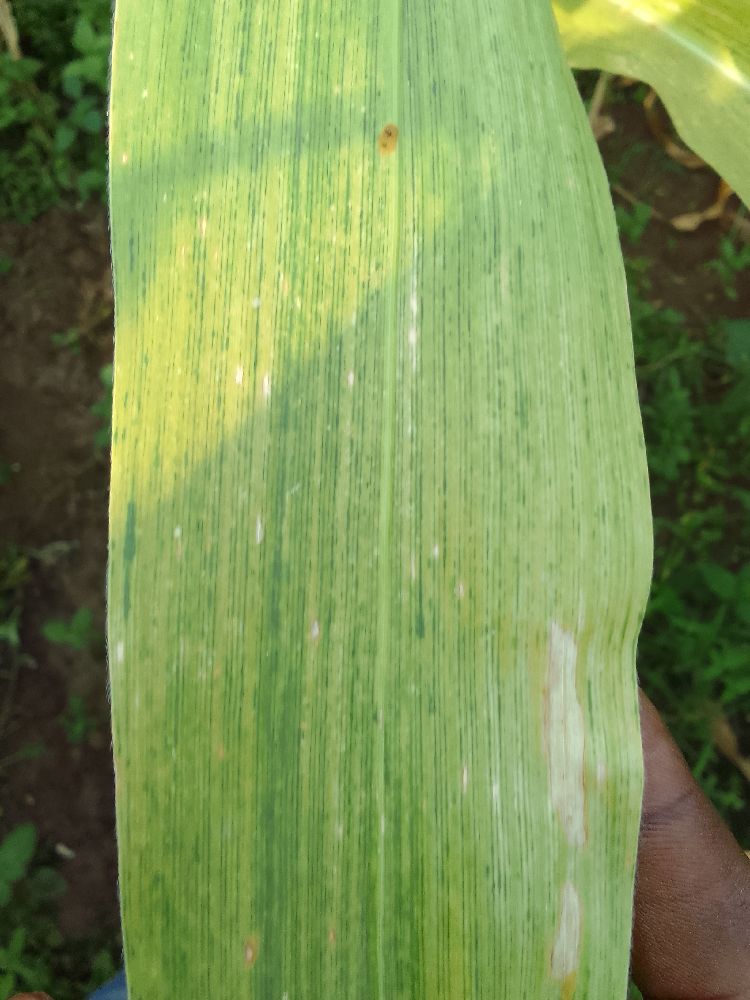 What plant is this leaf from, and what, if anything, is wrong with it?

maize, maize lethal necrosis
